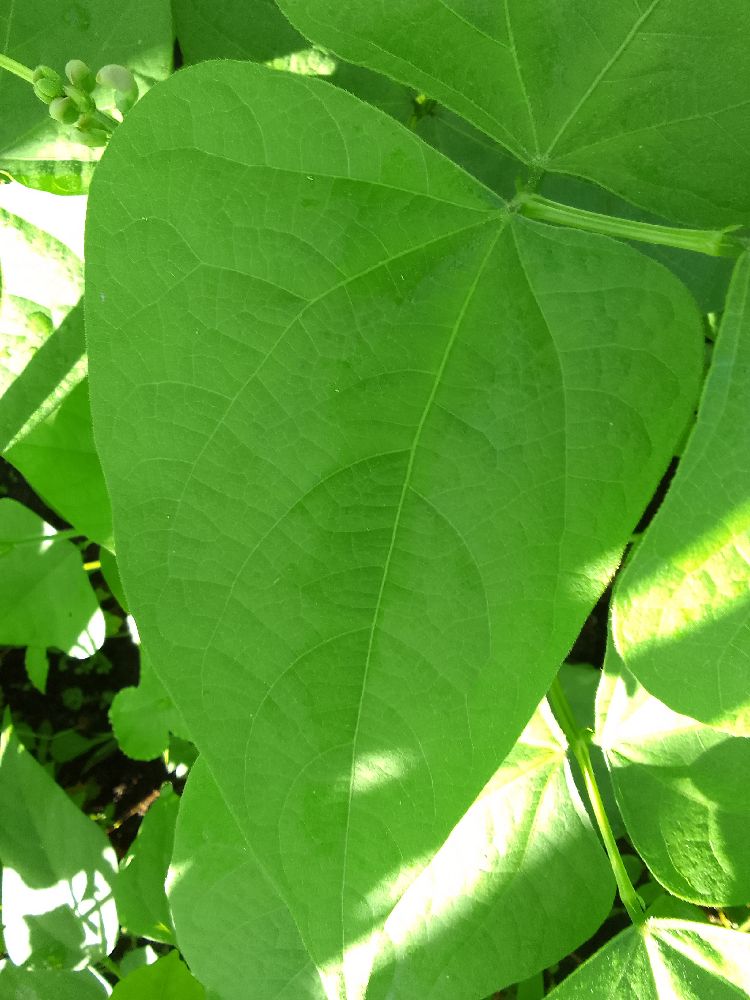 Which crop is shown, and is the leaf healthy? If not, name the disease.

common bean, healthy
